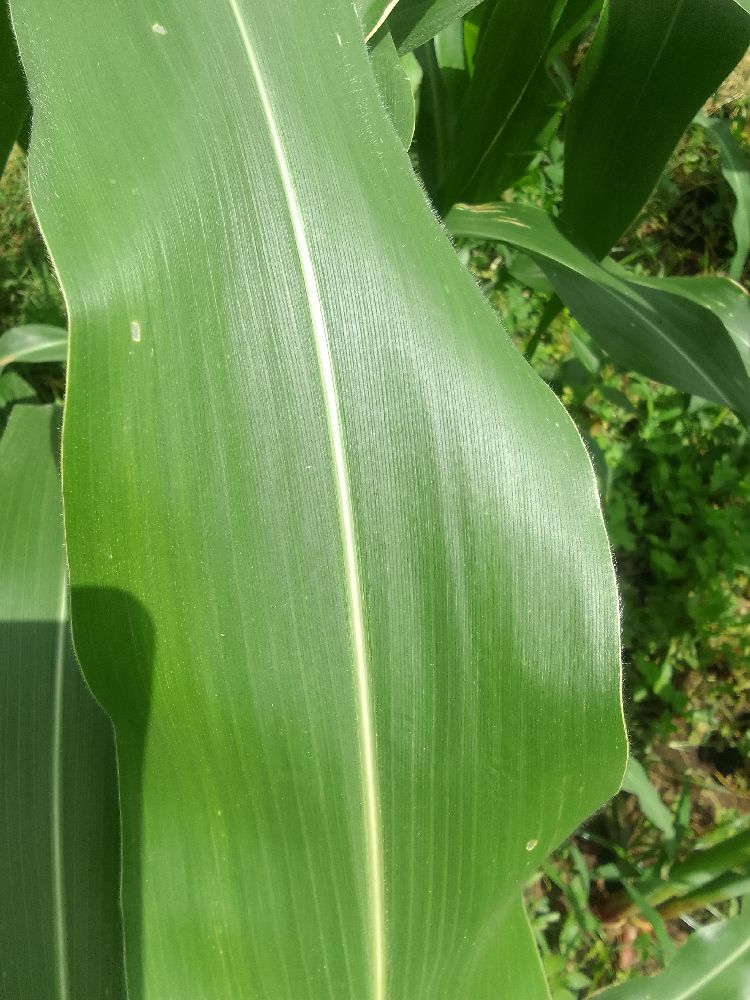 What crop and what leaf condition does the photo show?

maize, healthy
